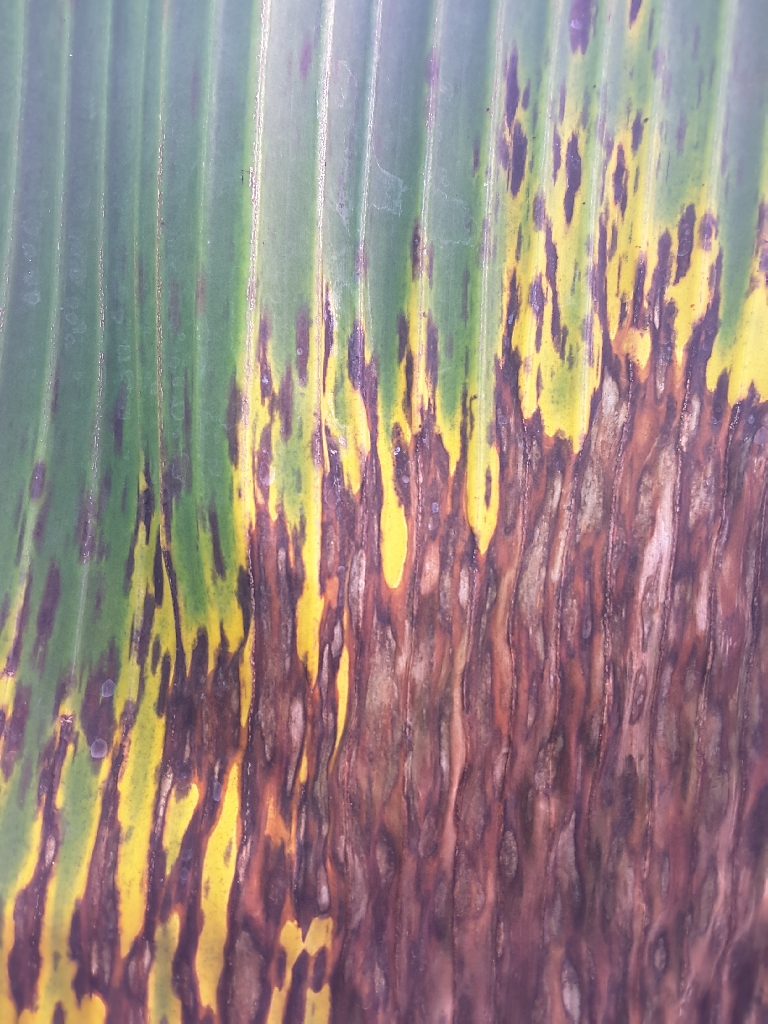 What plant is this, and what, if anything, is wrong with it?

banana, black sigatoka
